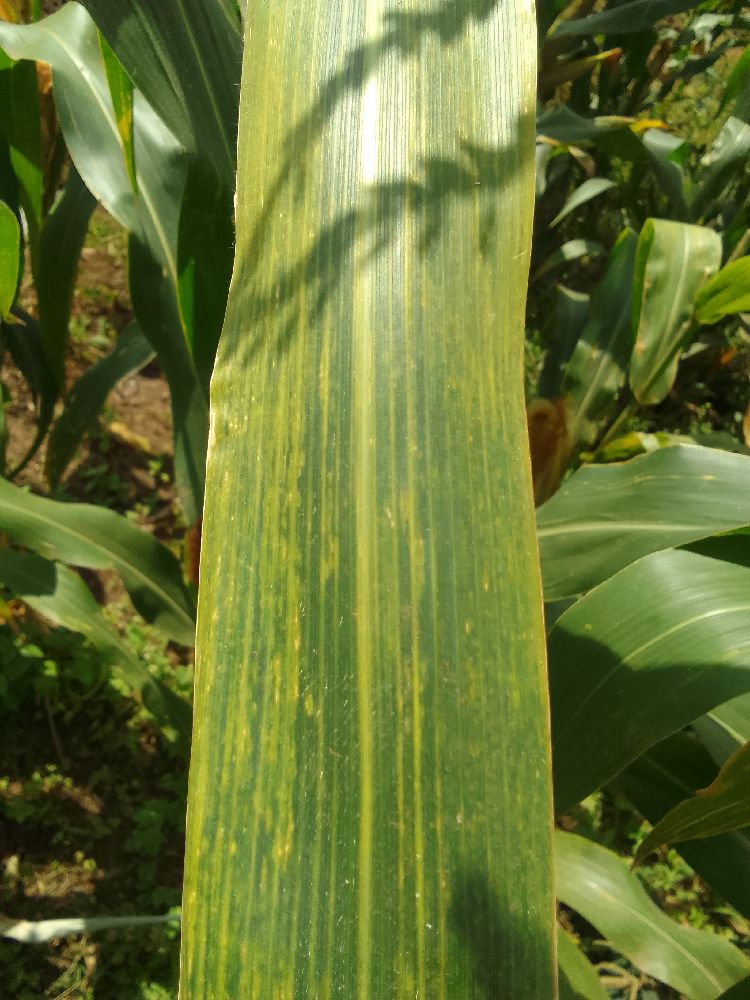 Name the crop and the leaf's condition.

maize, maize lethal necrosis
